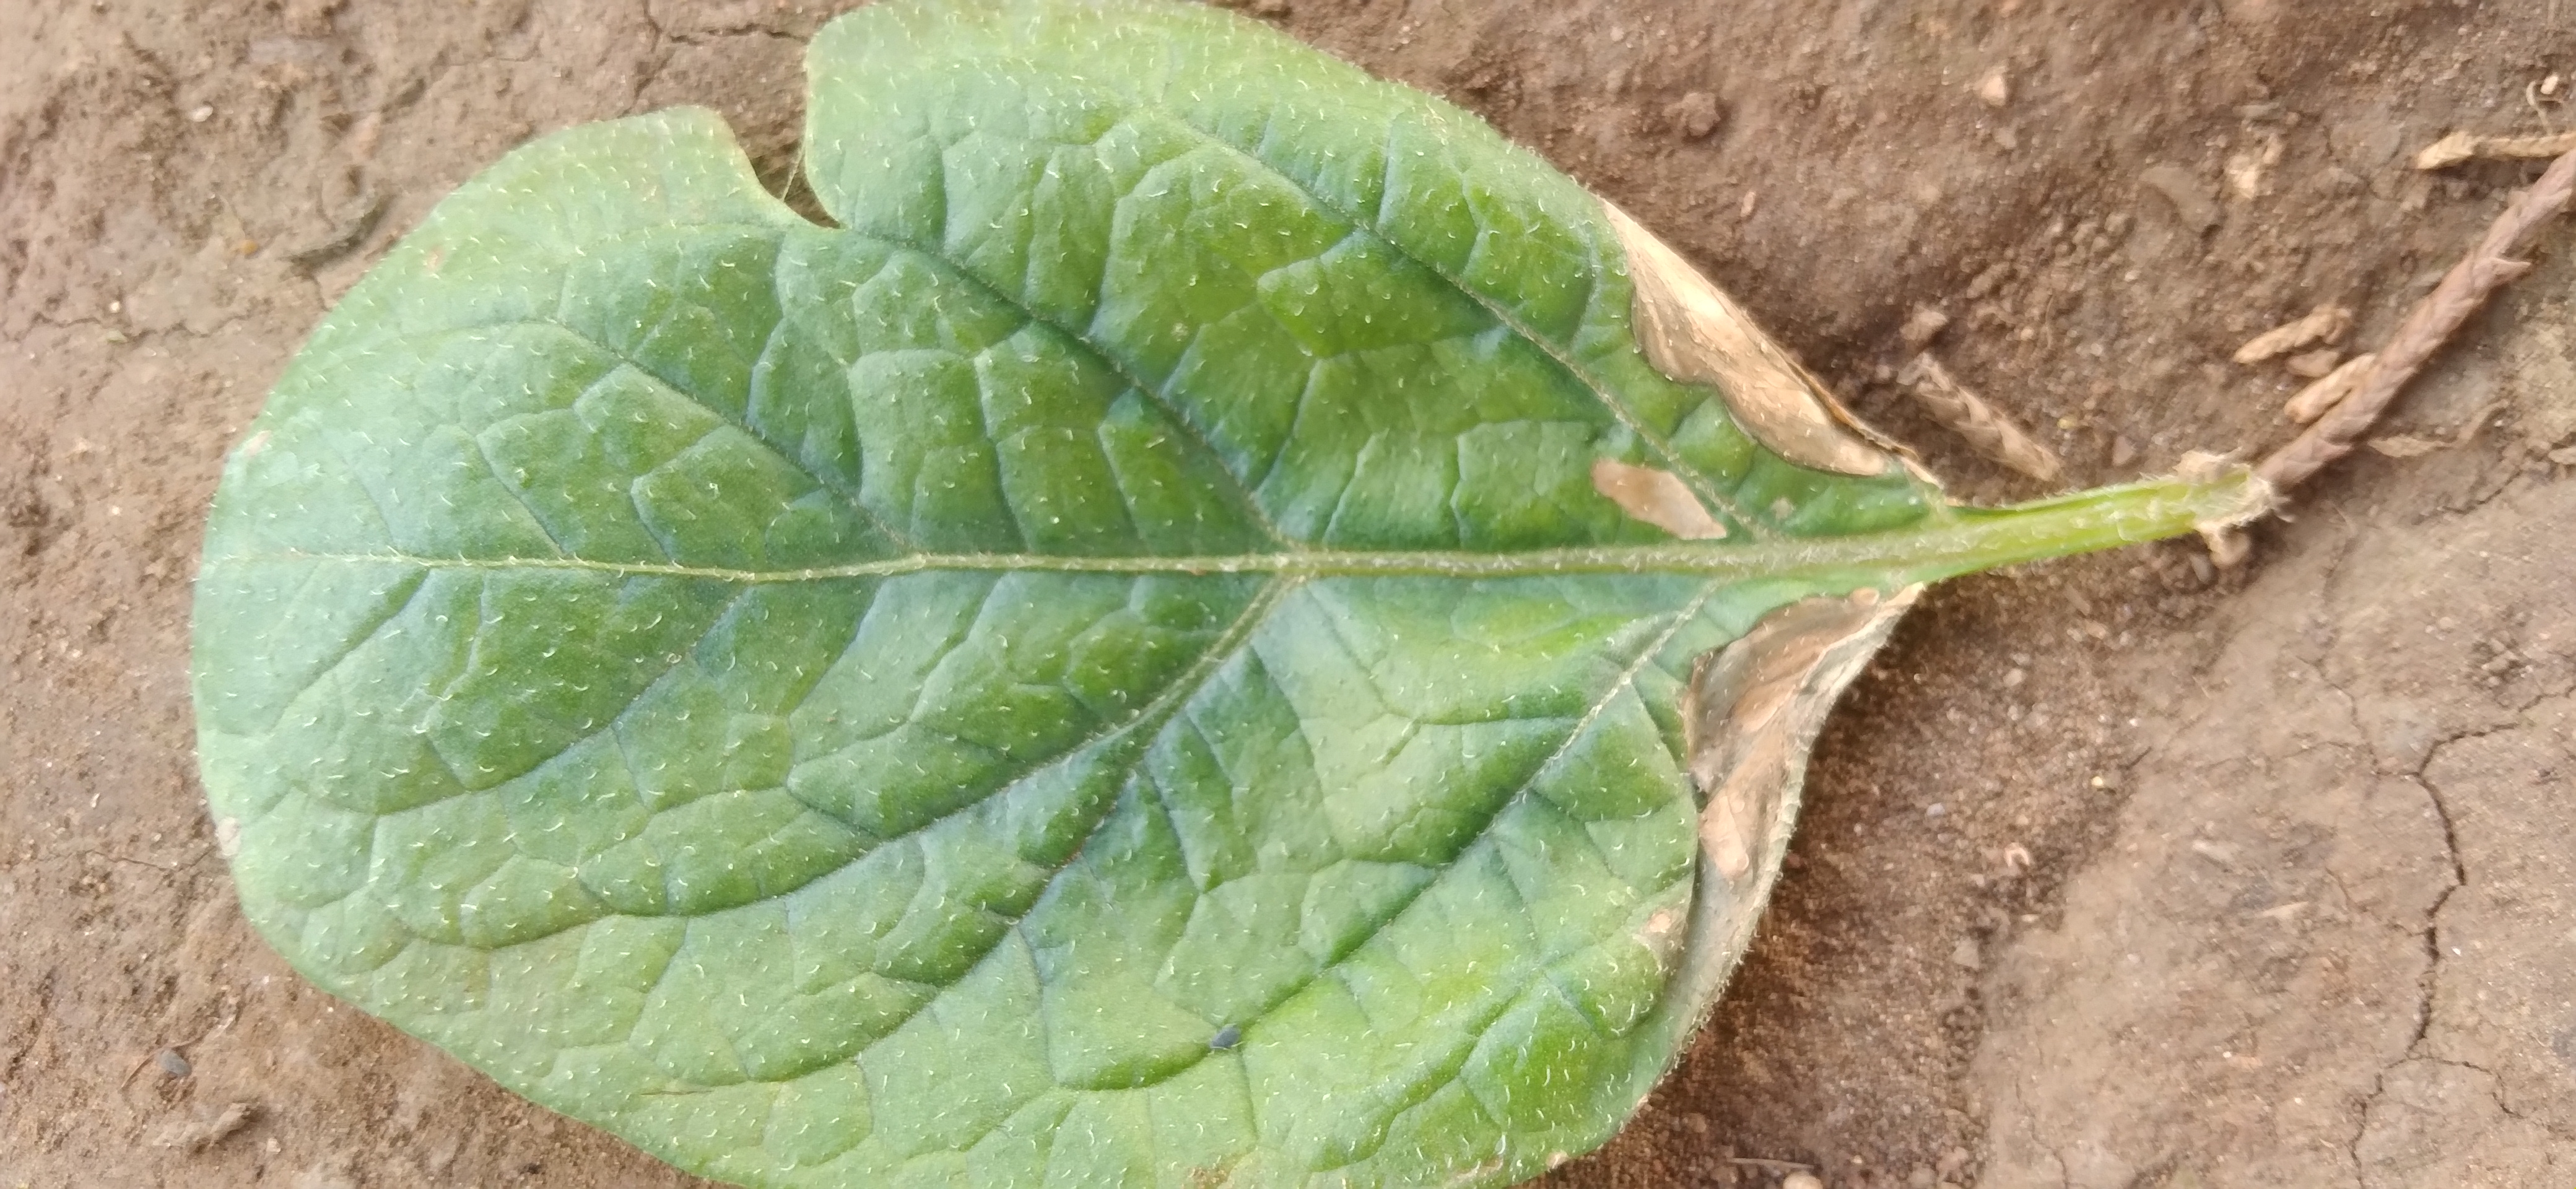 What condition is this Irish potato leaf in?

early blight
